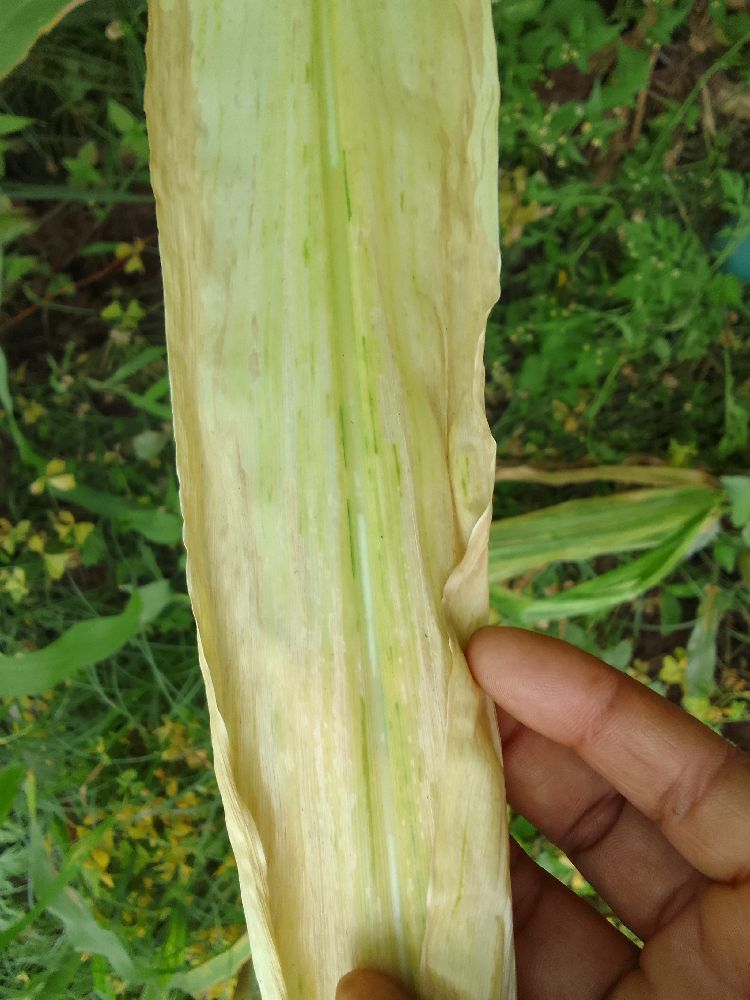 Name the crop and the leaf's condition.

maize, maize lethal necrosis
